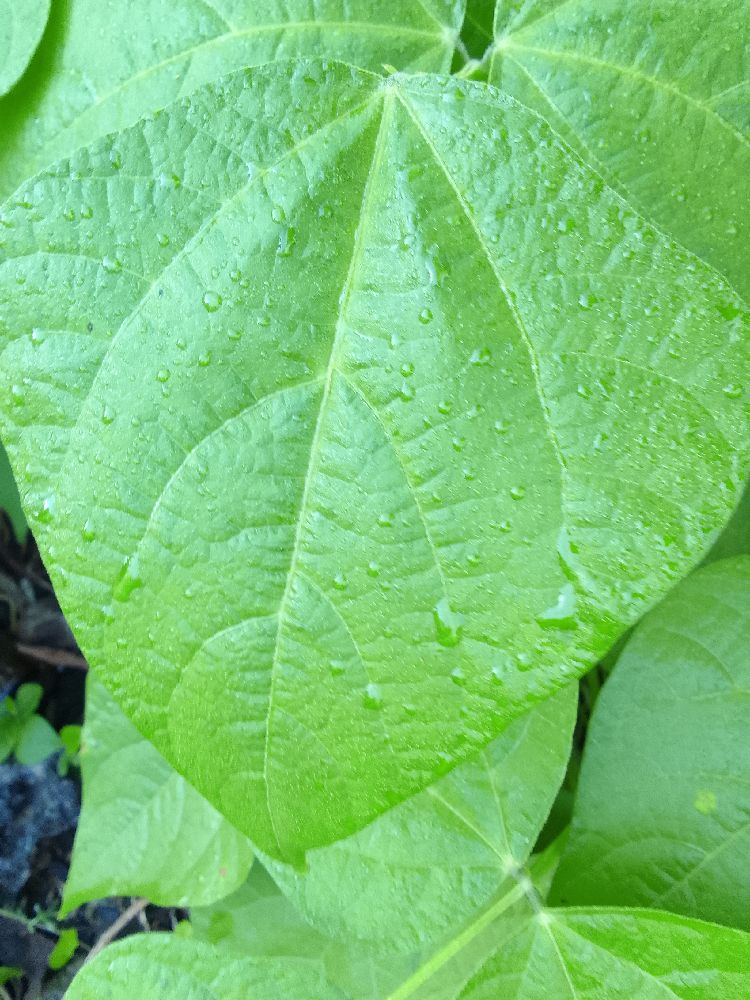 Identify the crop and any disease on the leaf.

common bean, healthy
